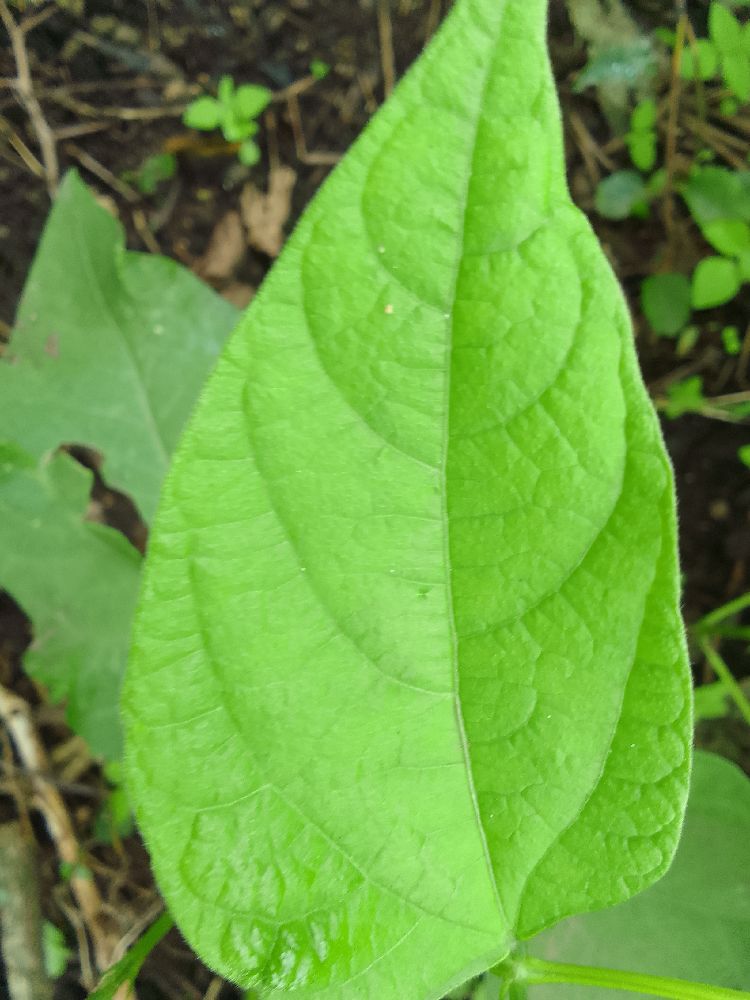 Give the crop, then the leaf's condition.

common bean, healthy
